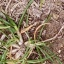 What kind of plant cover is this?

grass
